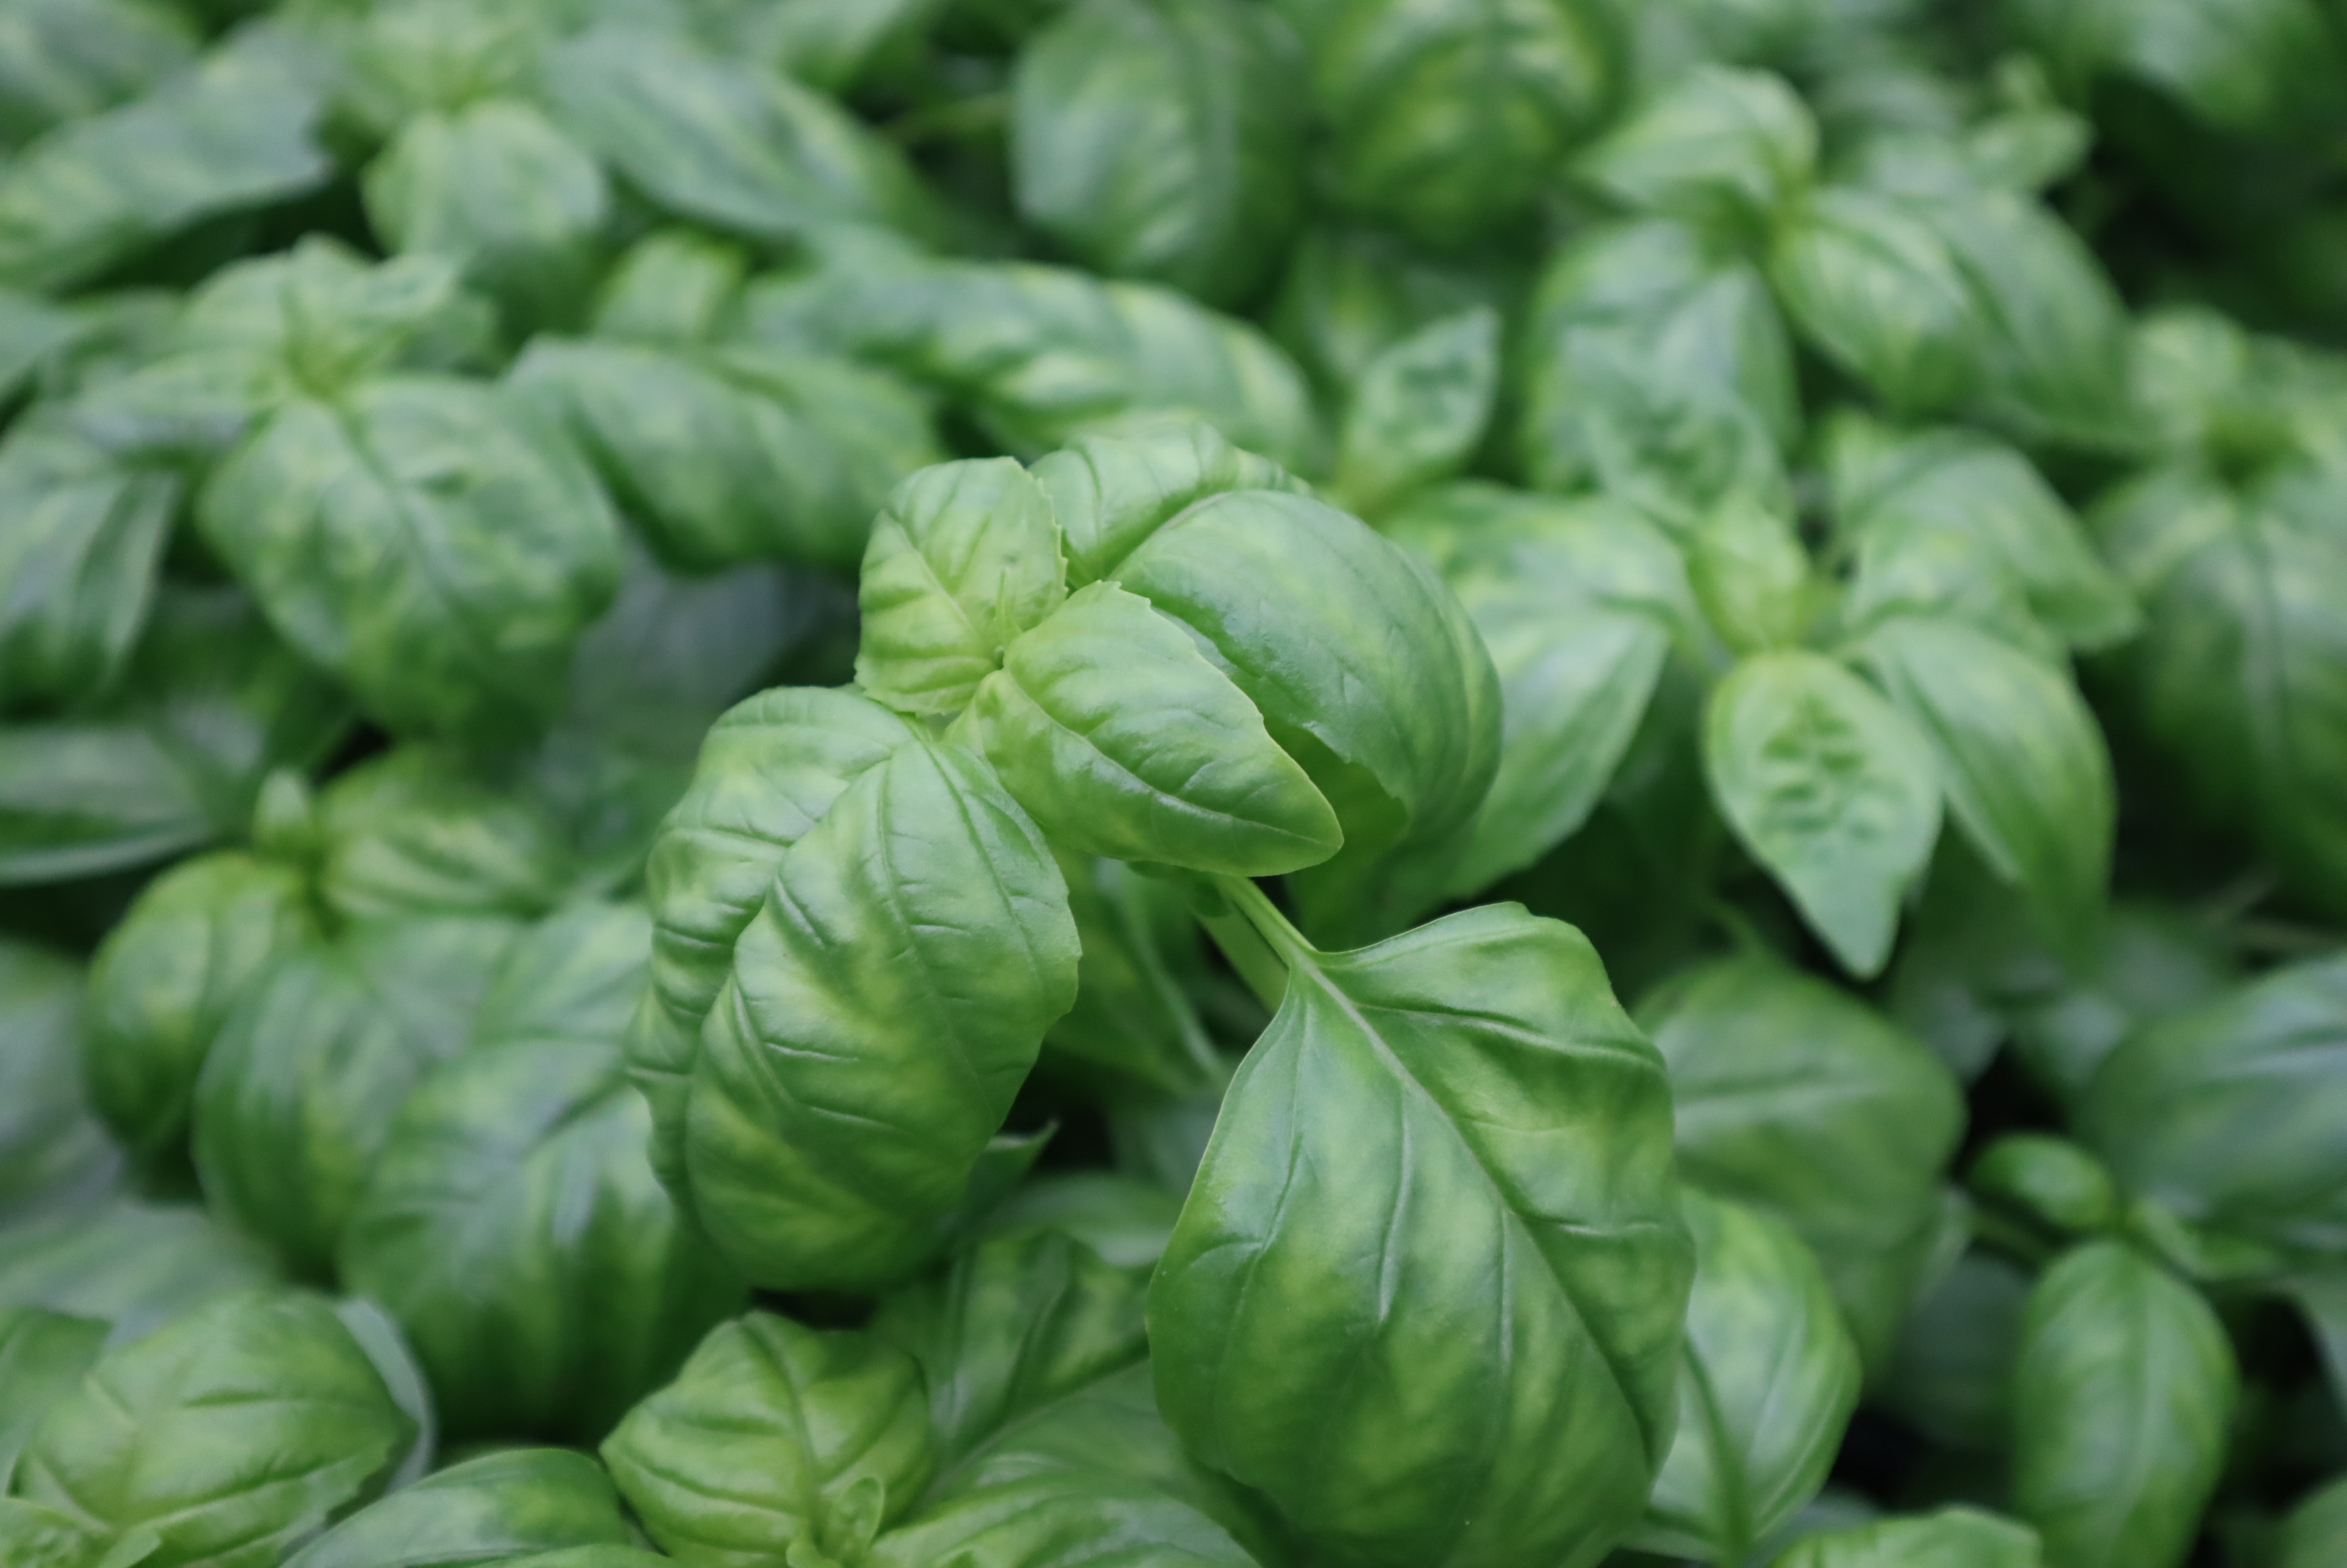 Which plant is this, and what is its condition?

basil, healthy
